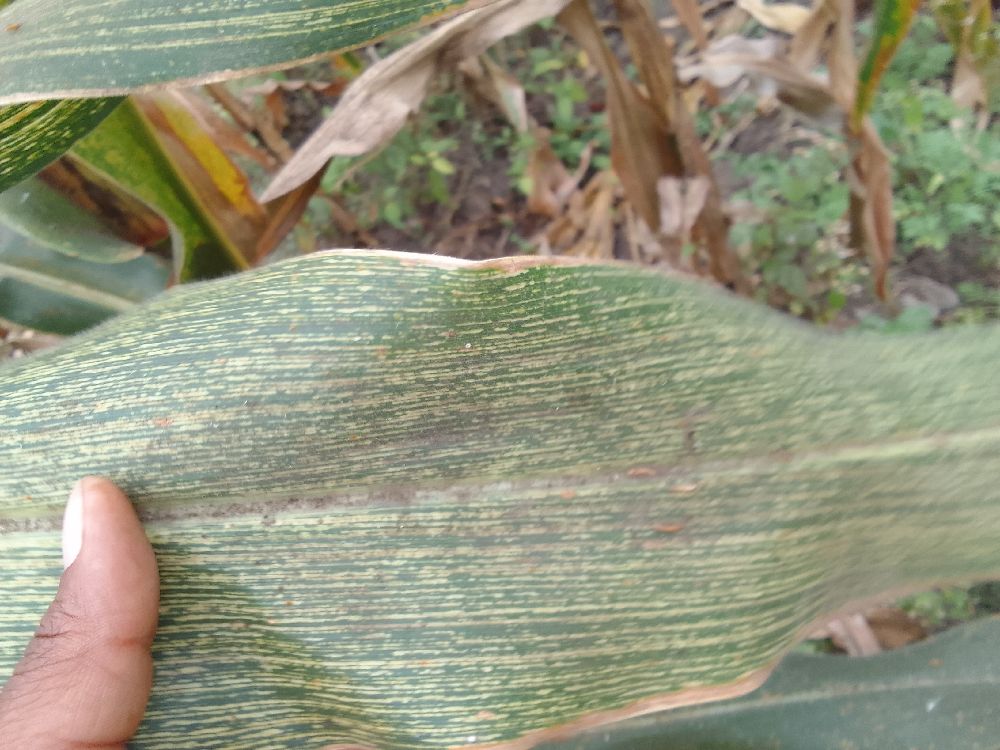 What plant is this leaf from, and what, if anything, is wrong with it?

maize, maize streak virus
